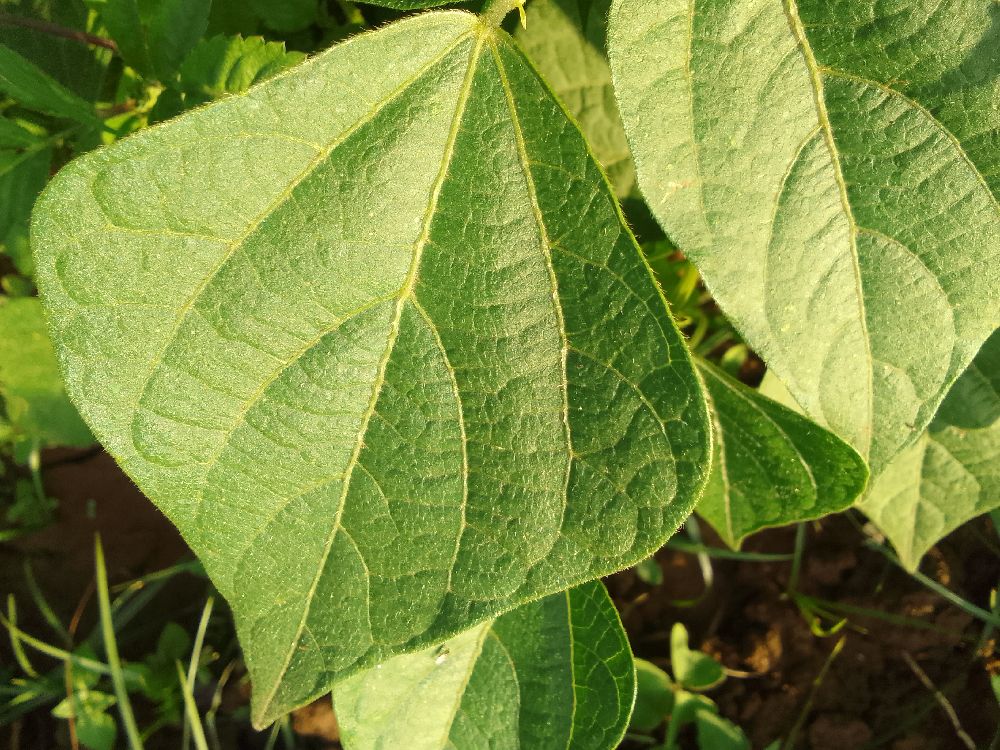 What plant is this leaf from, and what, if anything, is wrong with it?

common bean, healthy
